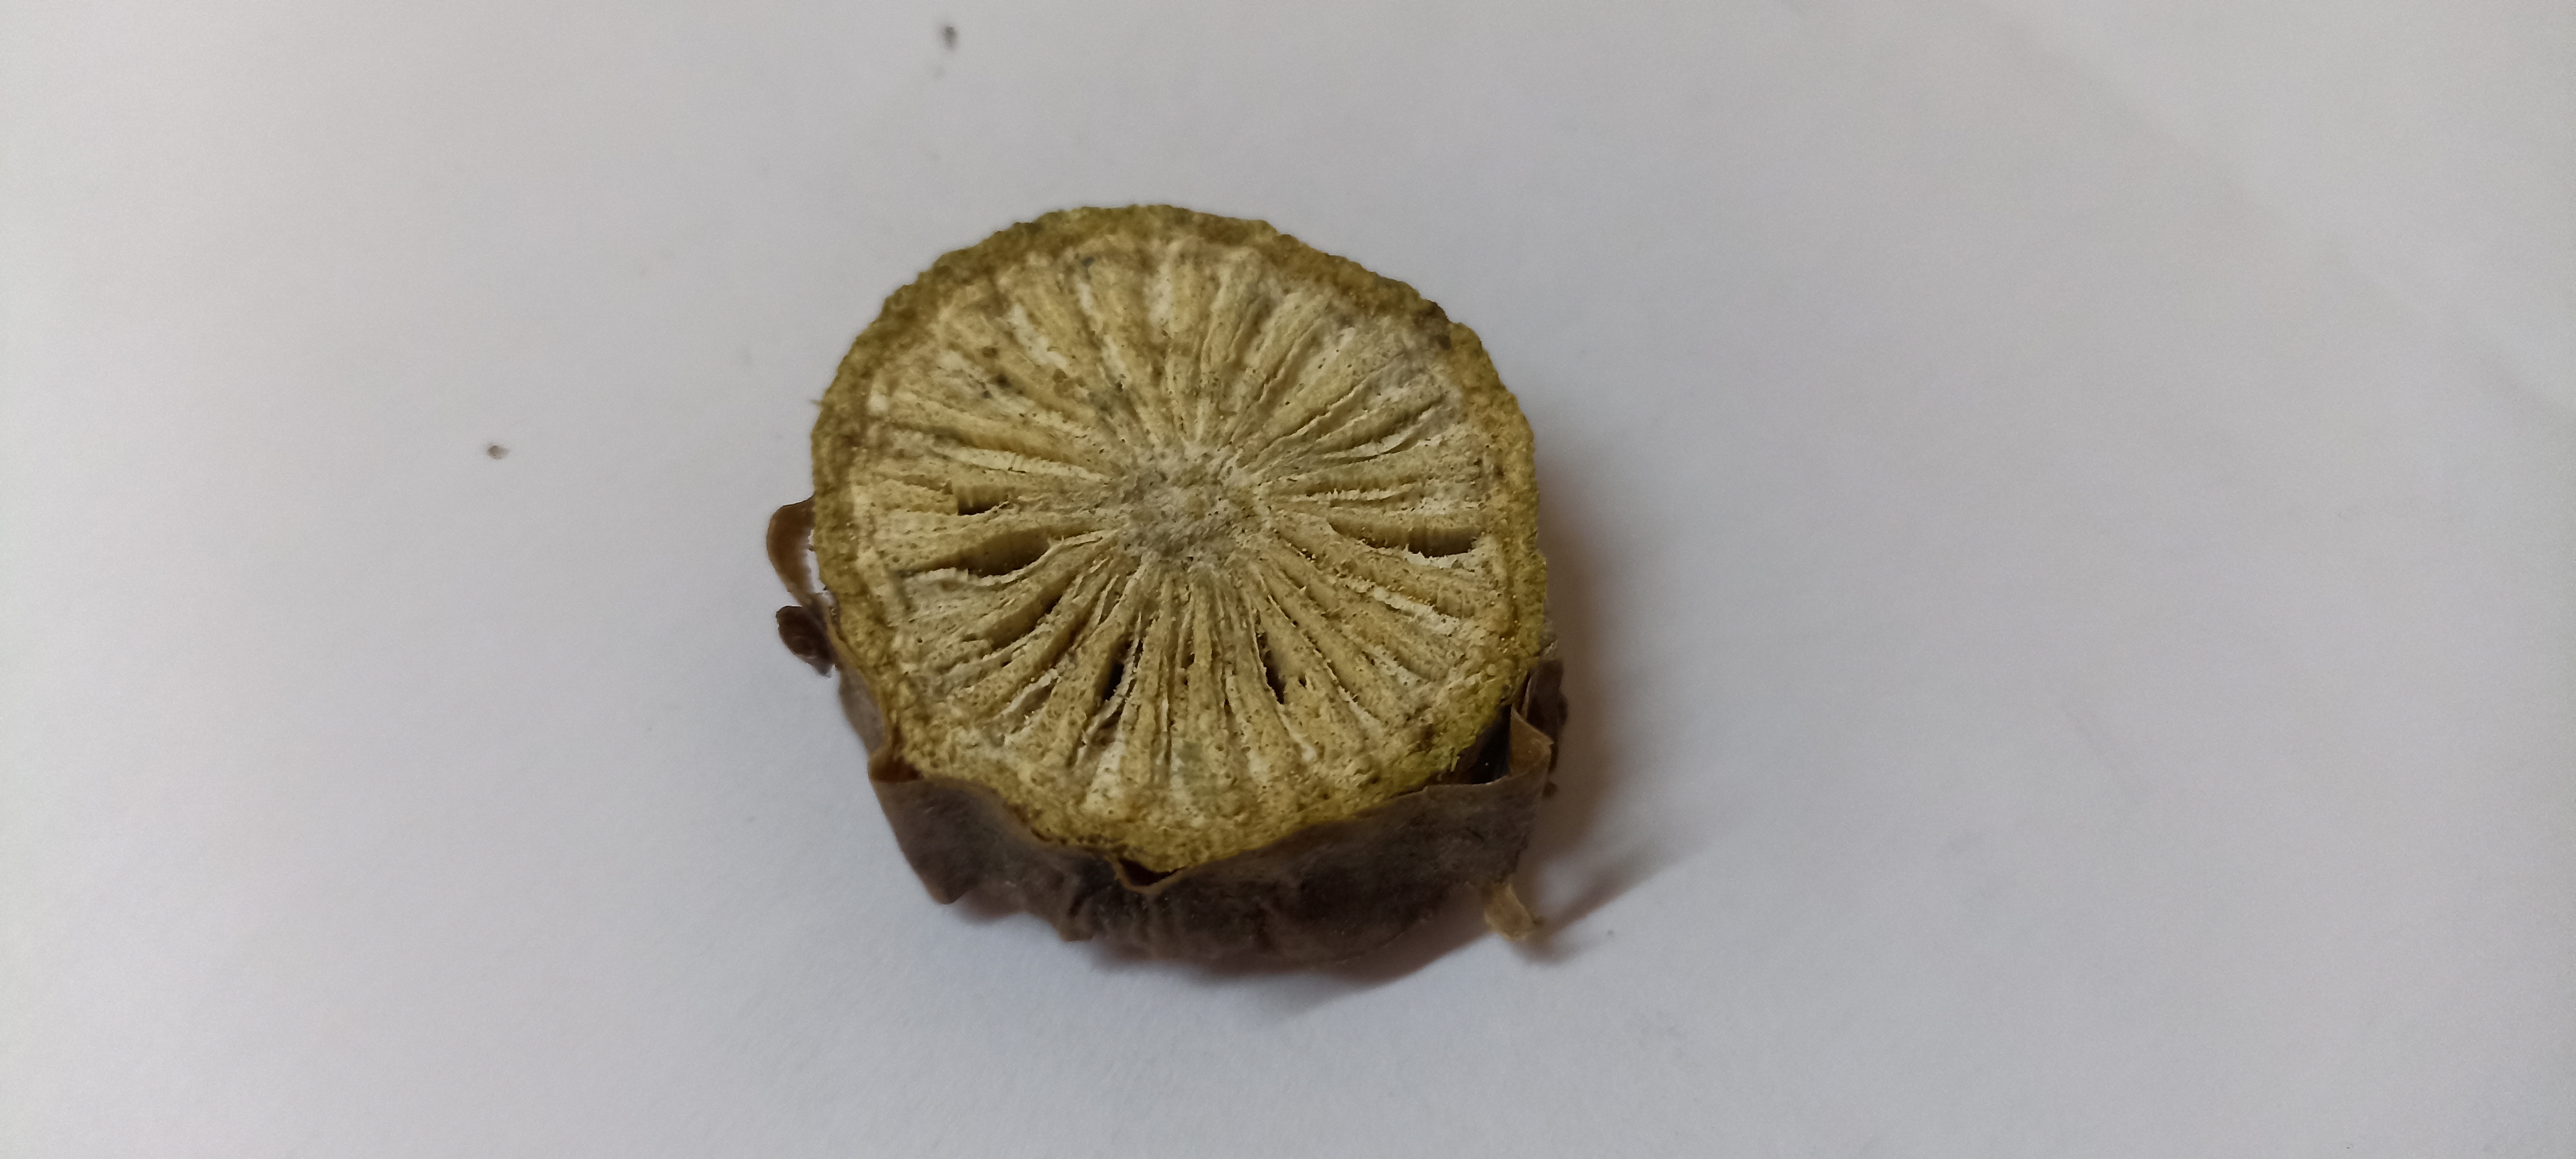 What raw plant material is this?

gulvel
